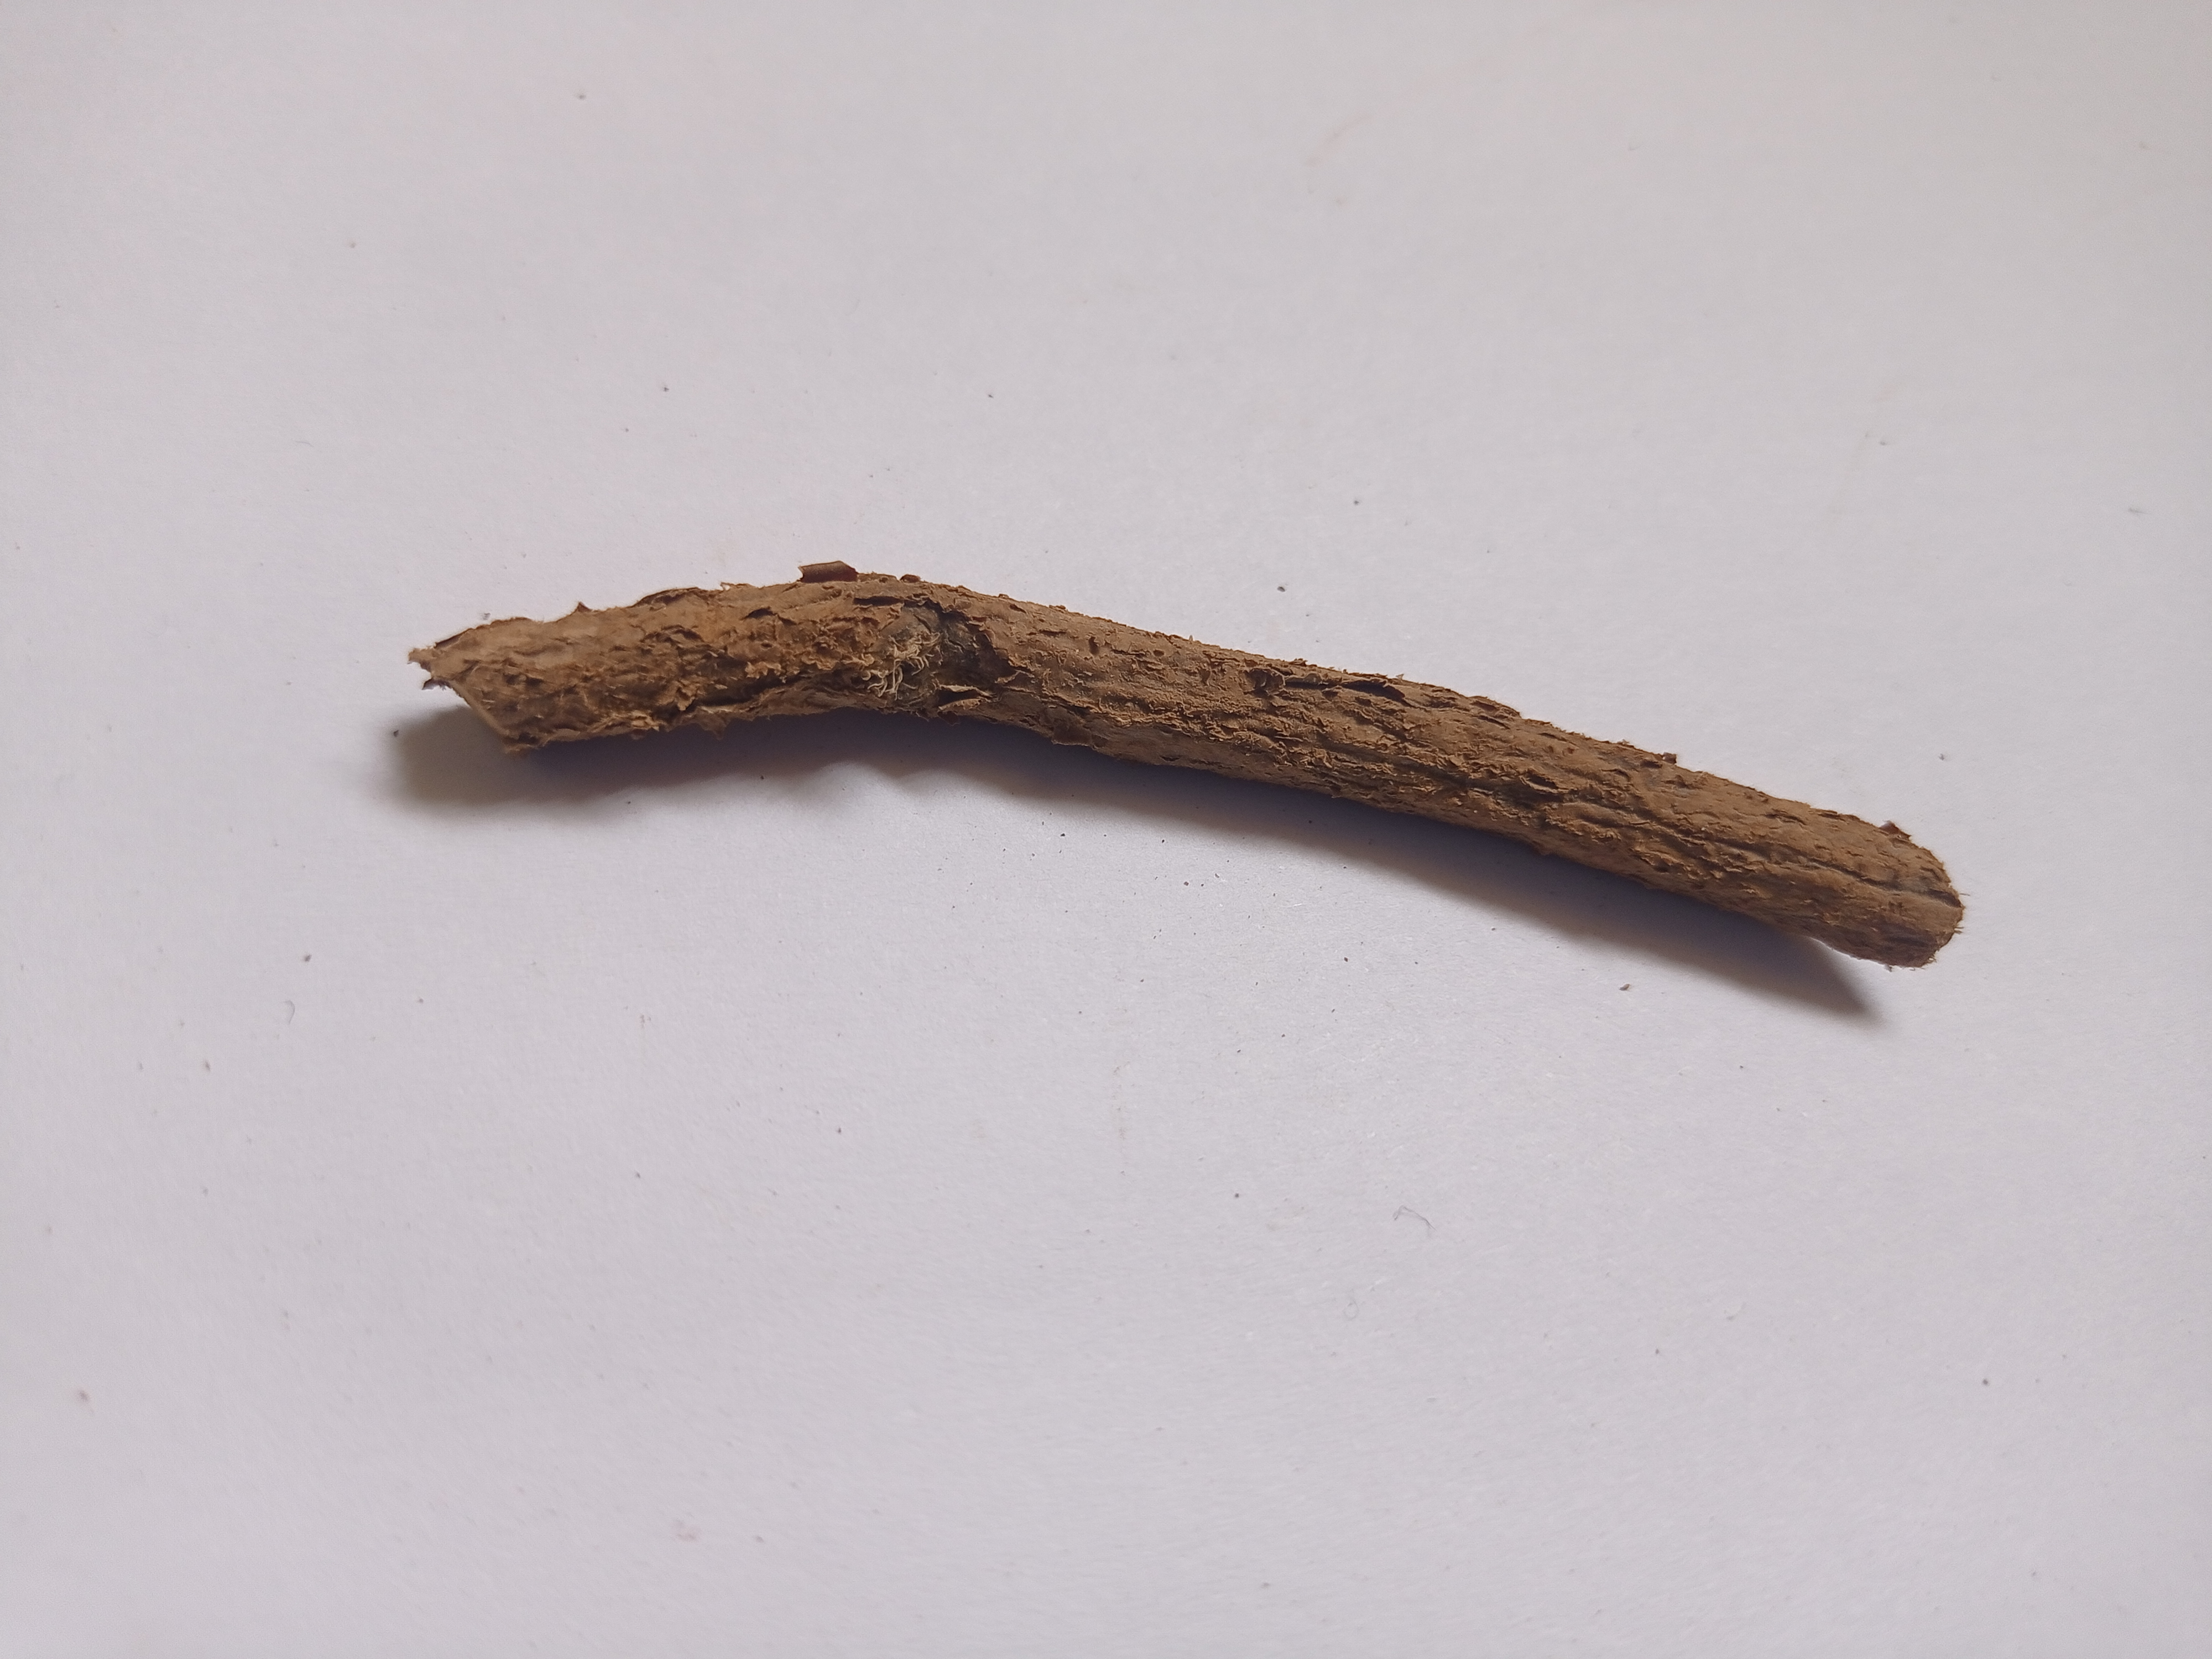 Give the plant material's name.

jesthamadh
